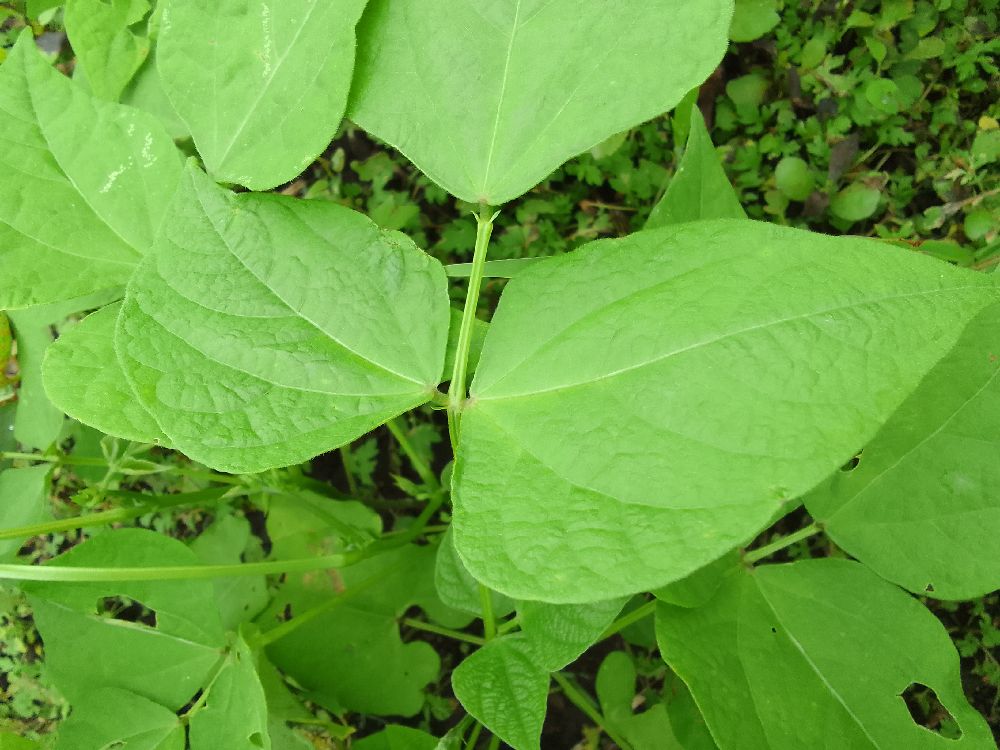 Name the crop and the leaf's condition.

common bean, healthy
